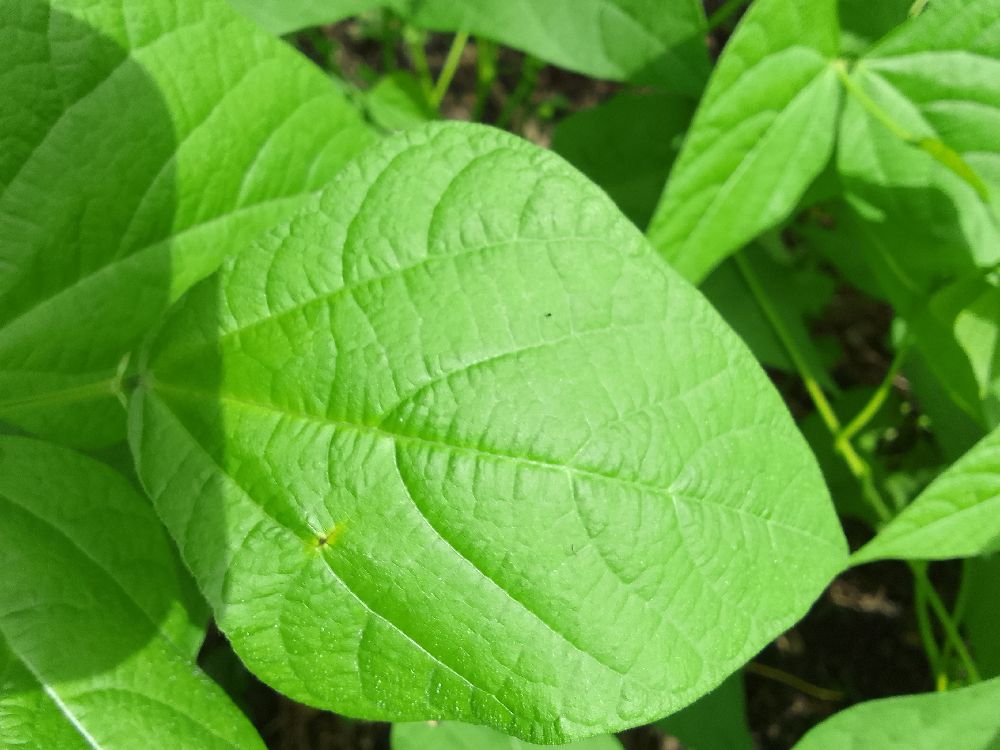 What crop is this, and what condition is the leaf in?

common bean, healthy
